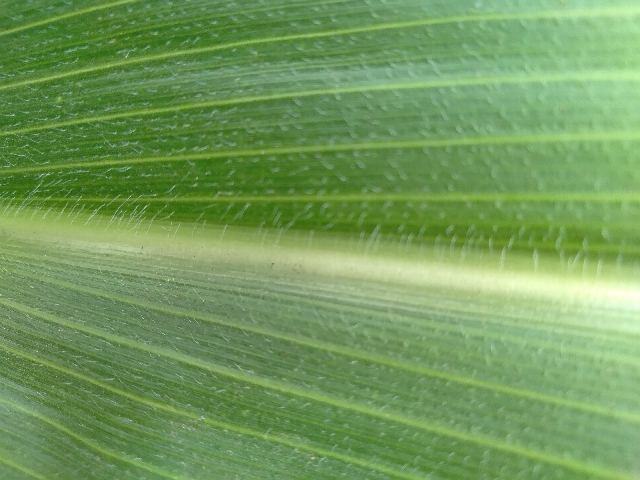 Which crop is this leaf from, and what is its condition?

maize, healthy
